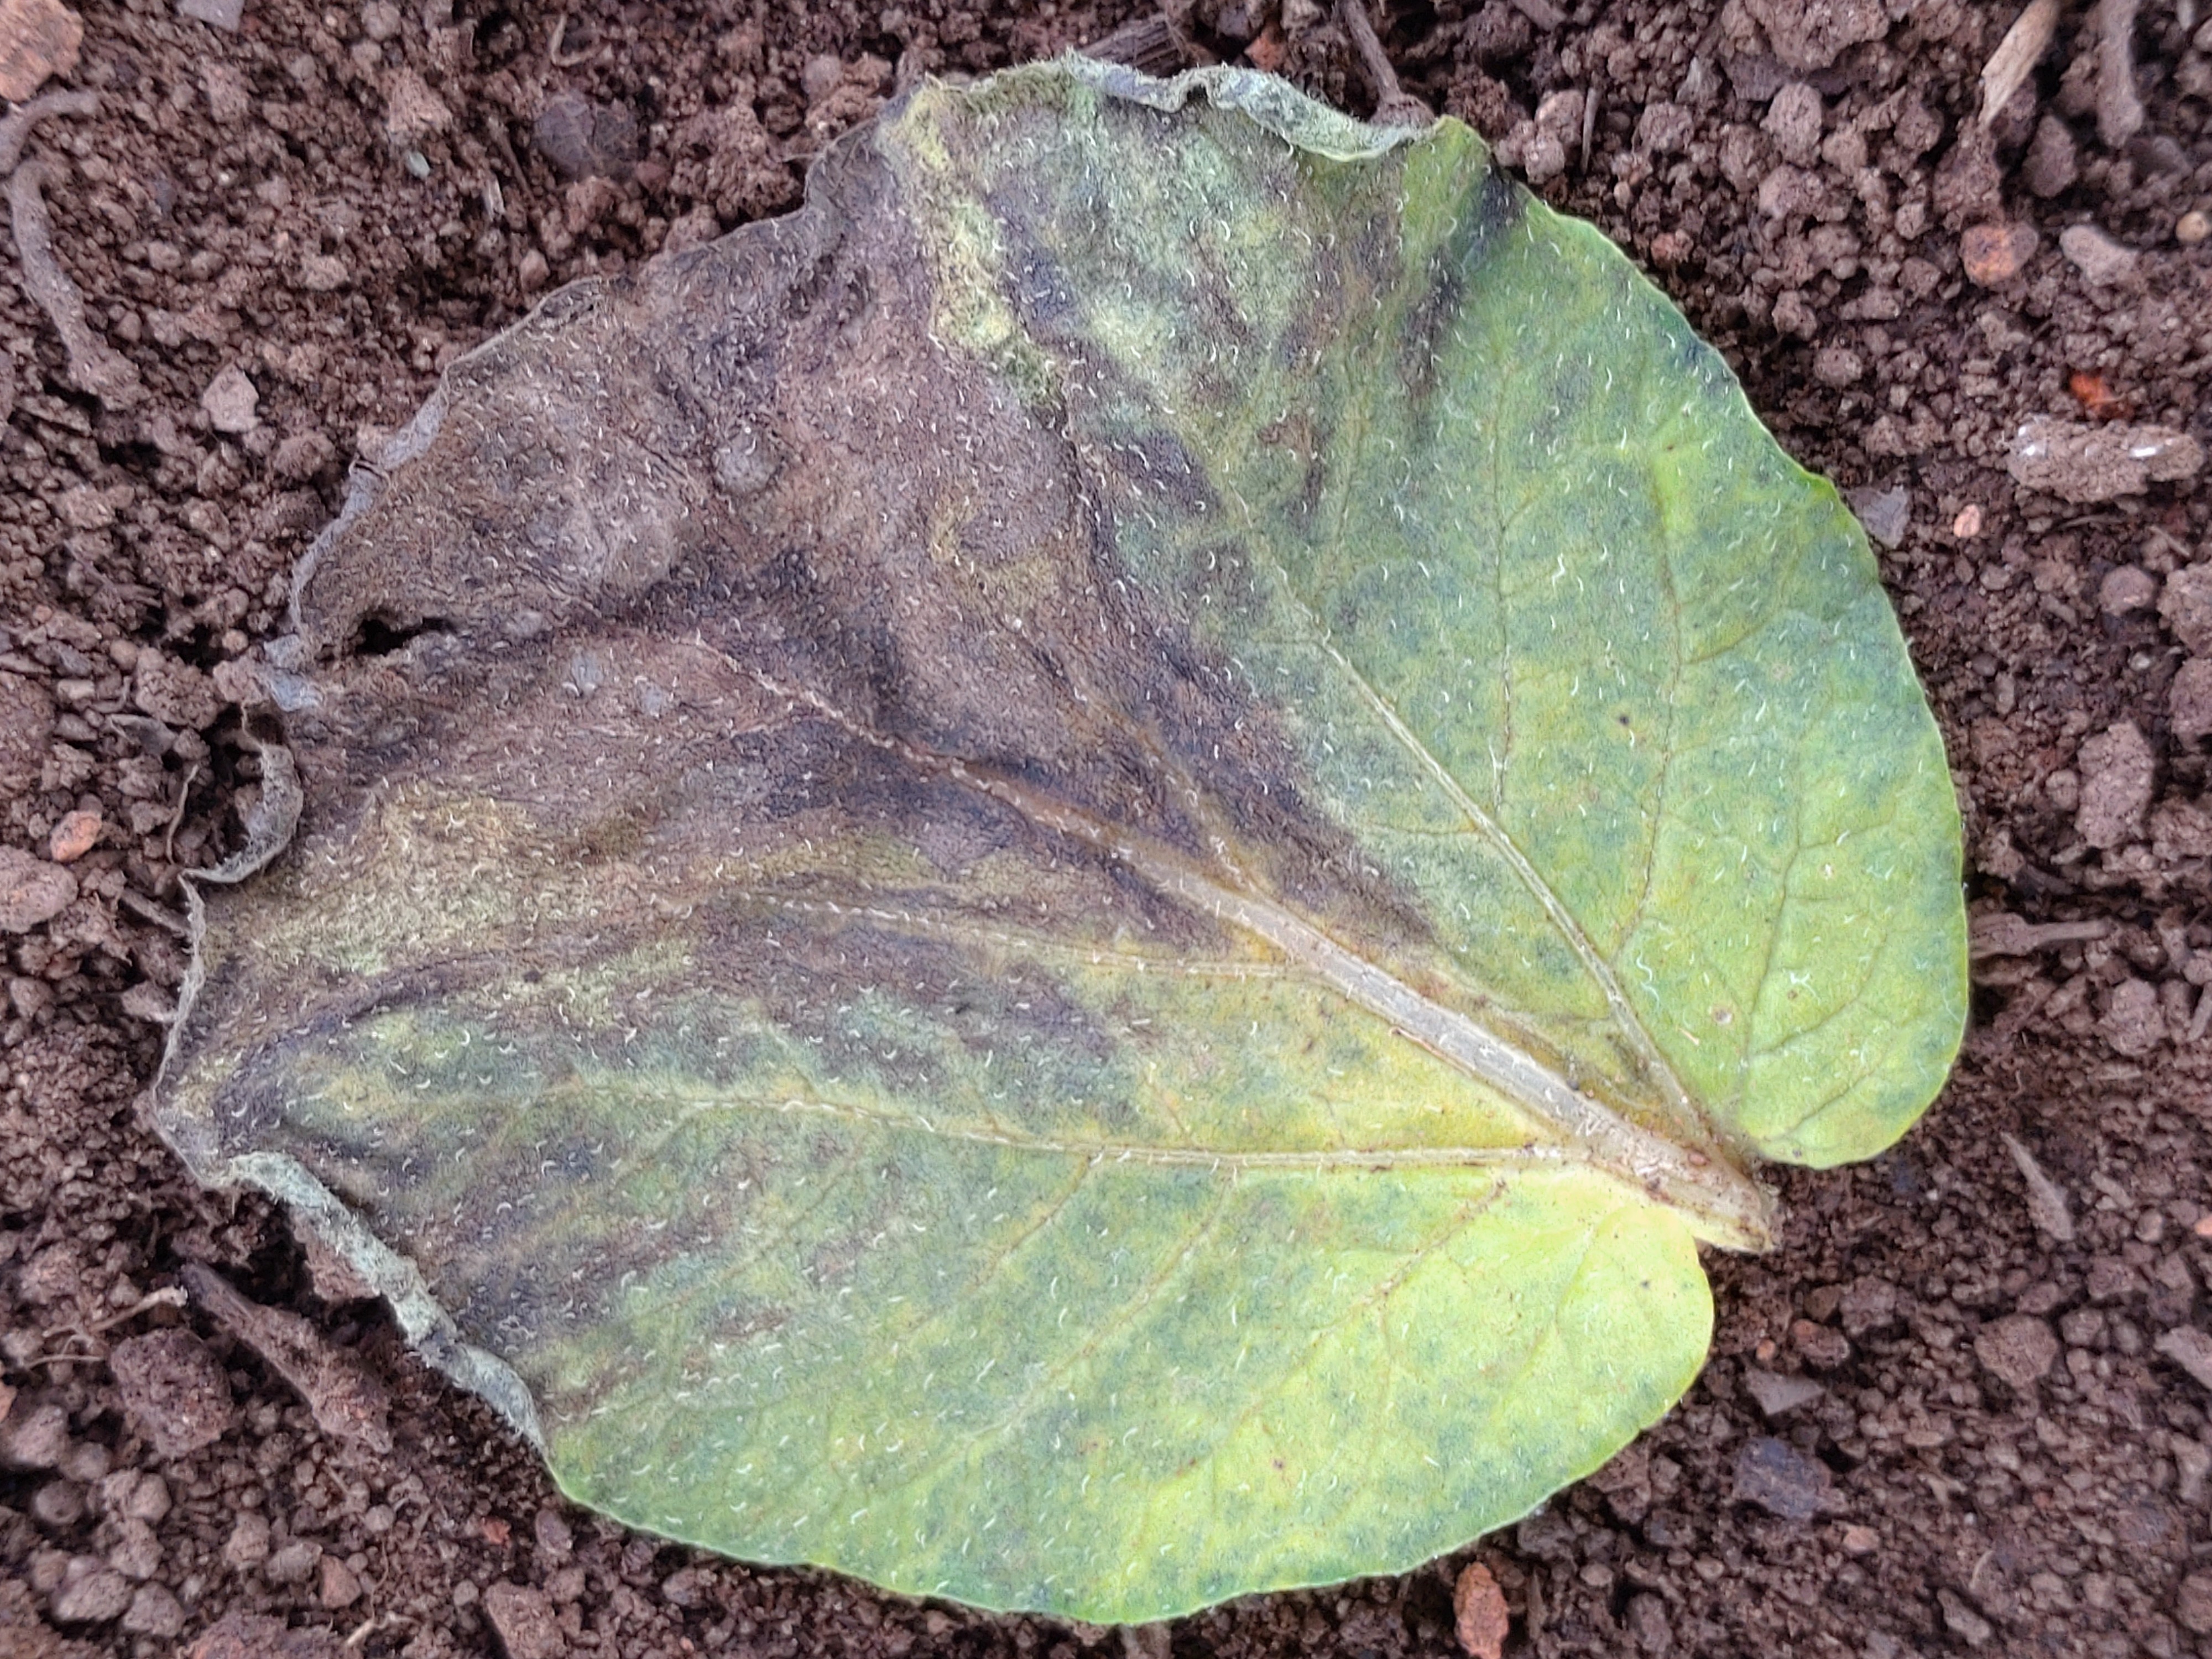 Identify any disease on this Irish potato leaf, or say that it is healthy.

late blight
